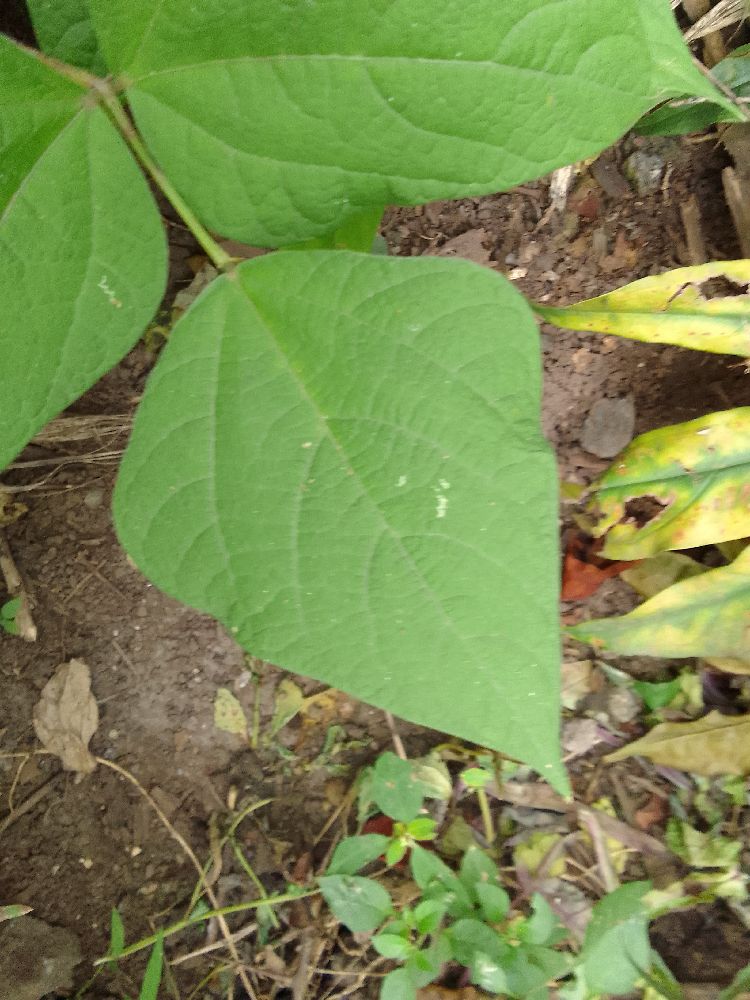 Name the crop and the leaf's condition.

common bean, healthy
